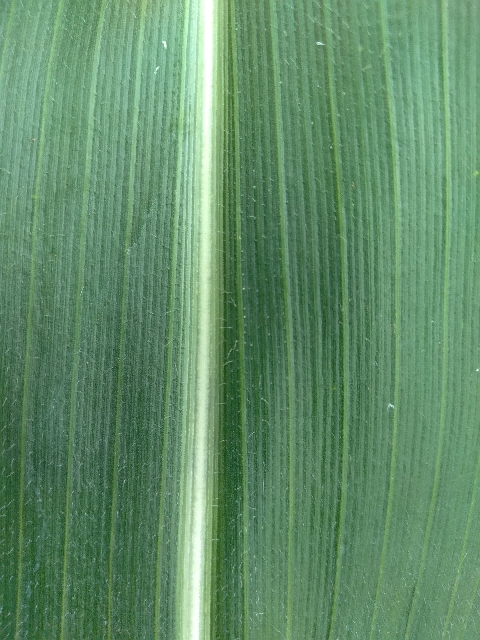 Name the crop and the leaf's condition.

maize, healthy
